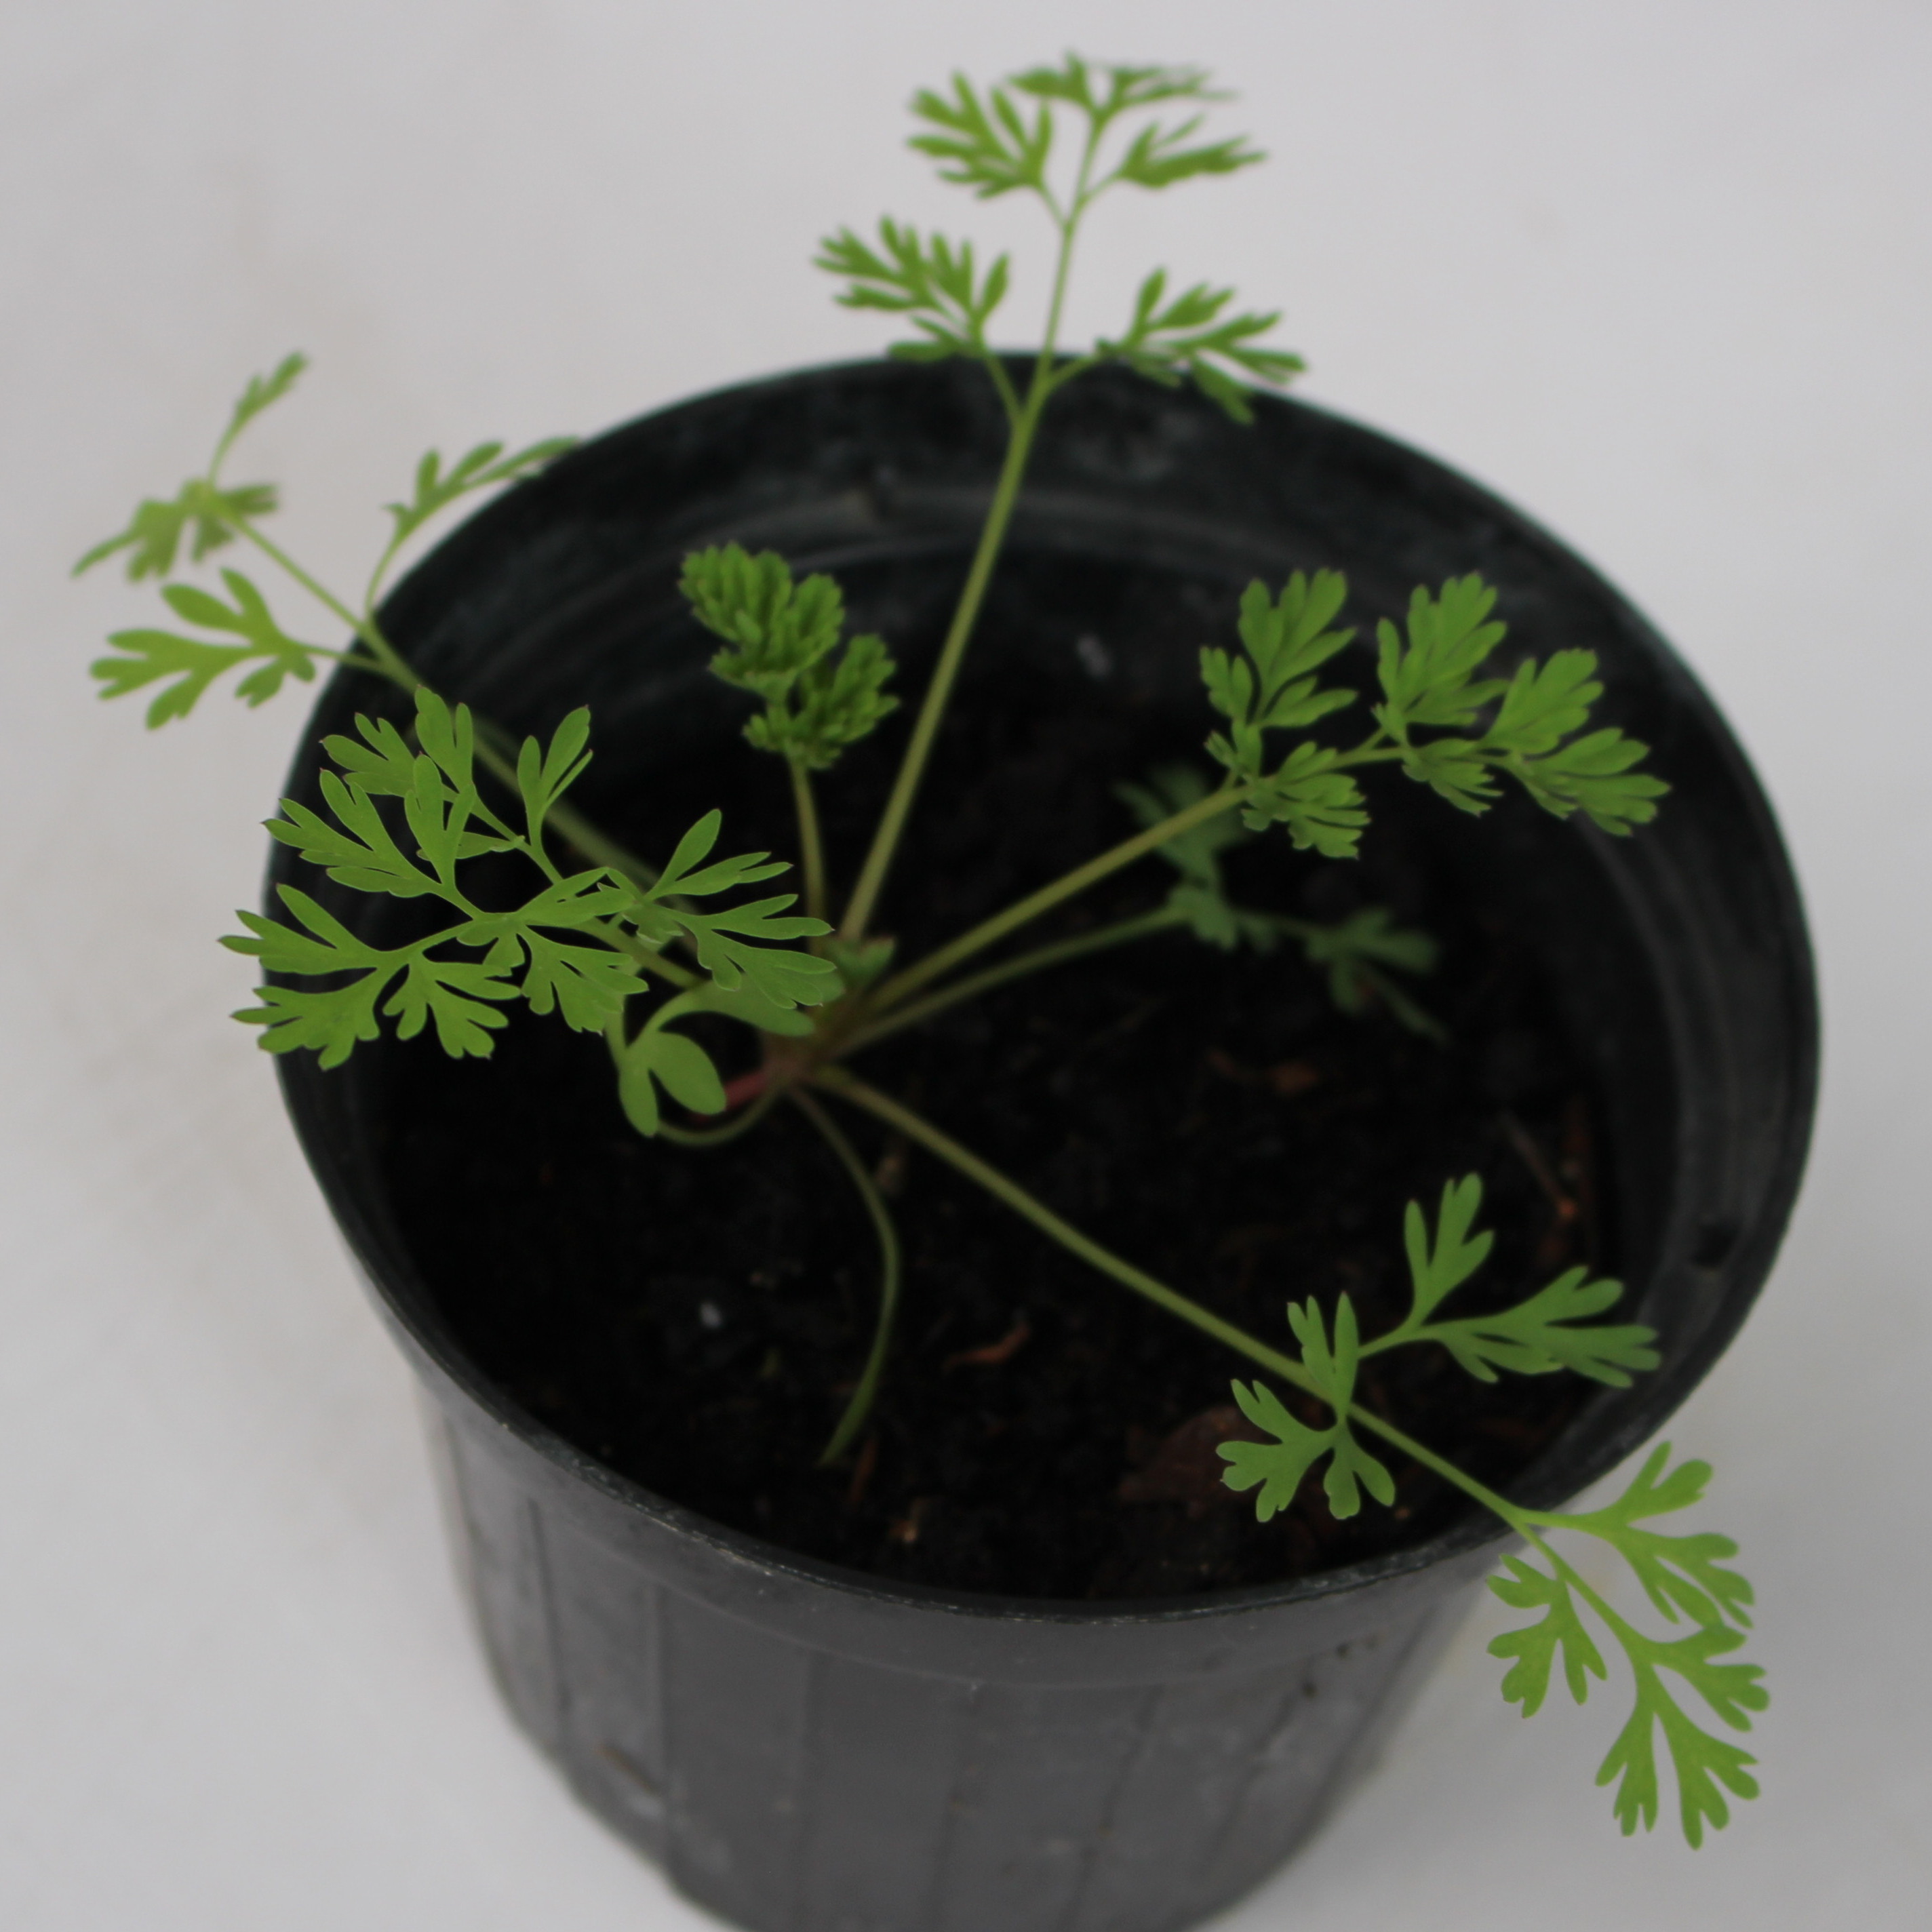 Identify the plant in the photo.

Fumaria officinalis
